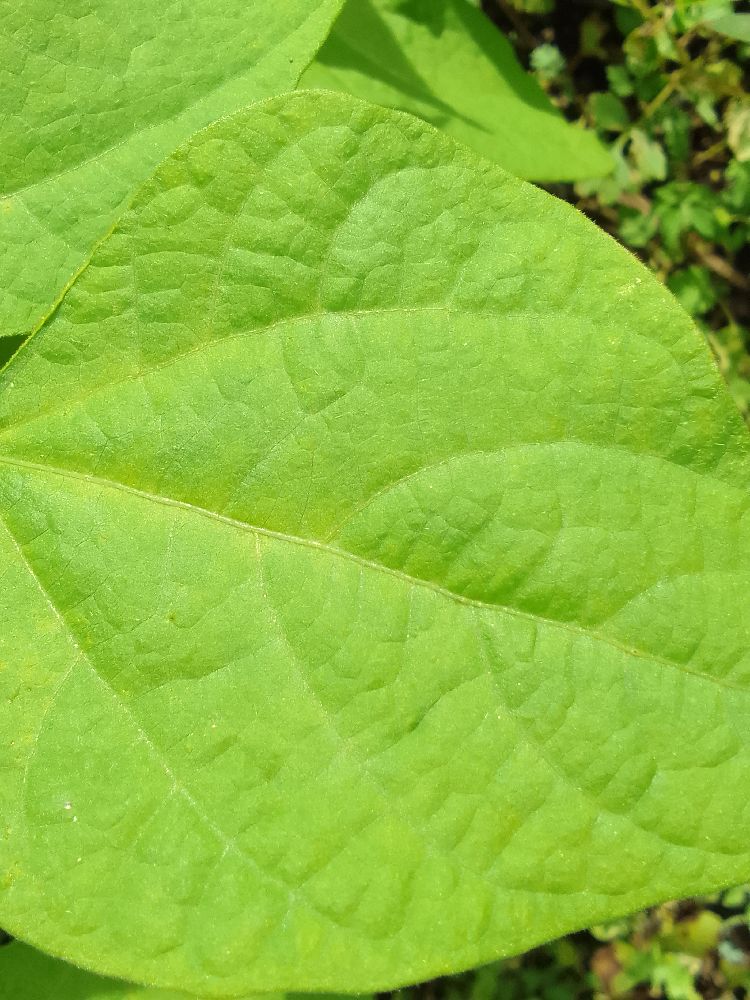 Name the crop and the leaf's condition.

common bean, healthy
